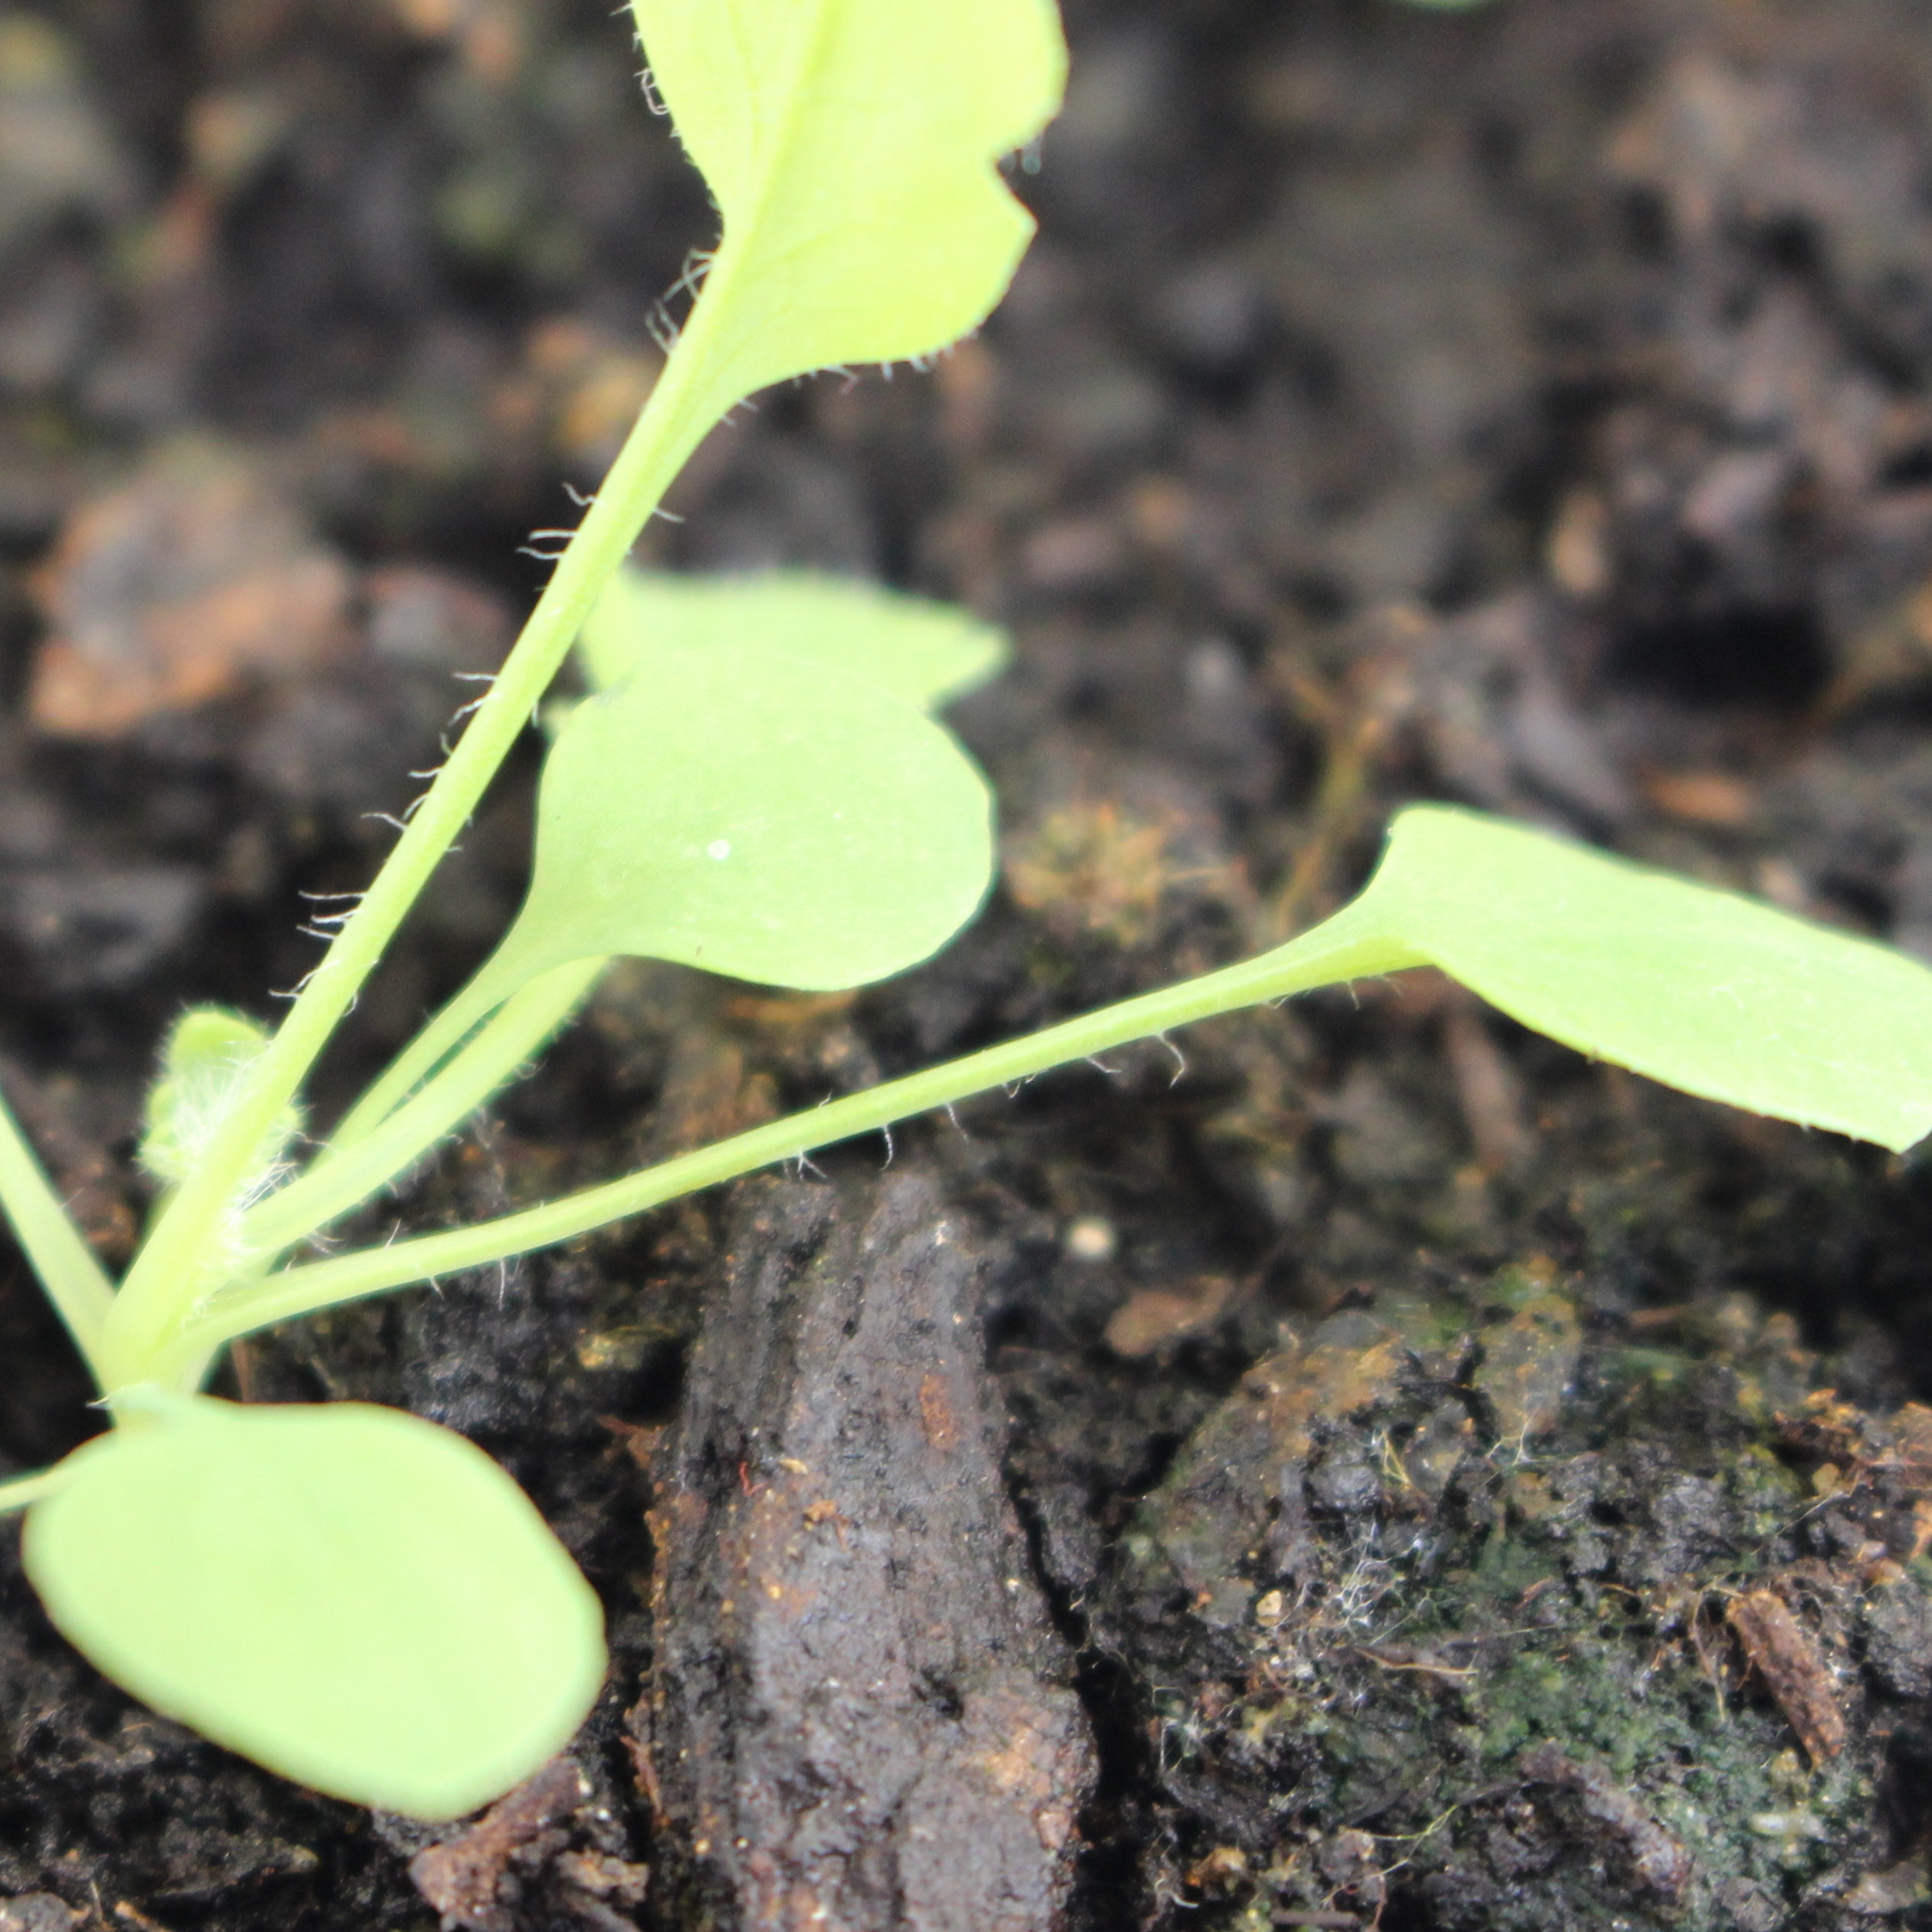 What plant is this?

Papaver rhoeas
